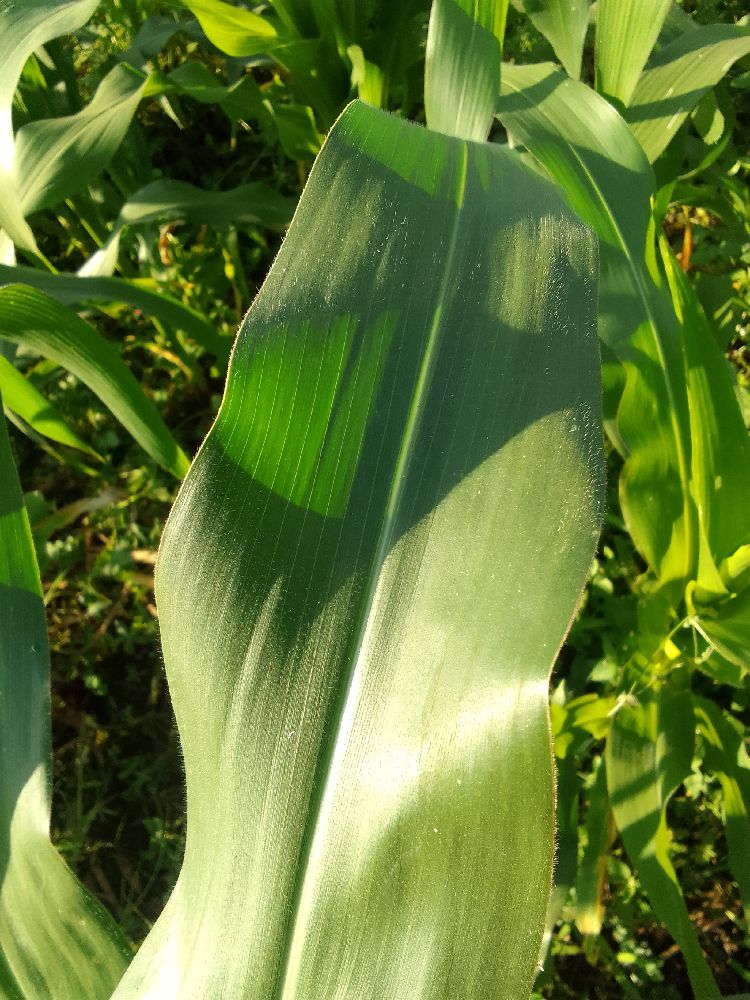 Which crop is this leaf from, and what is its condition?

maize, healthy
